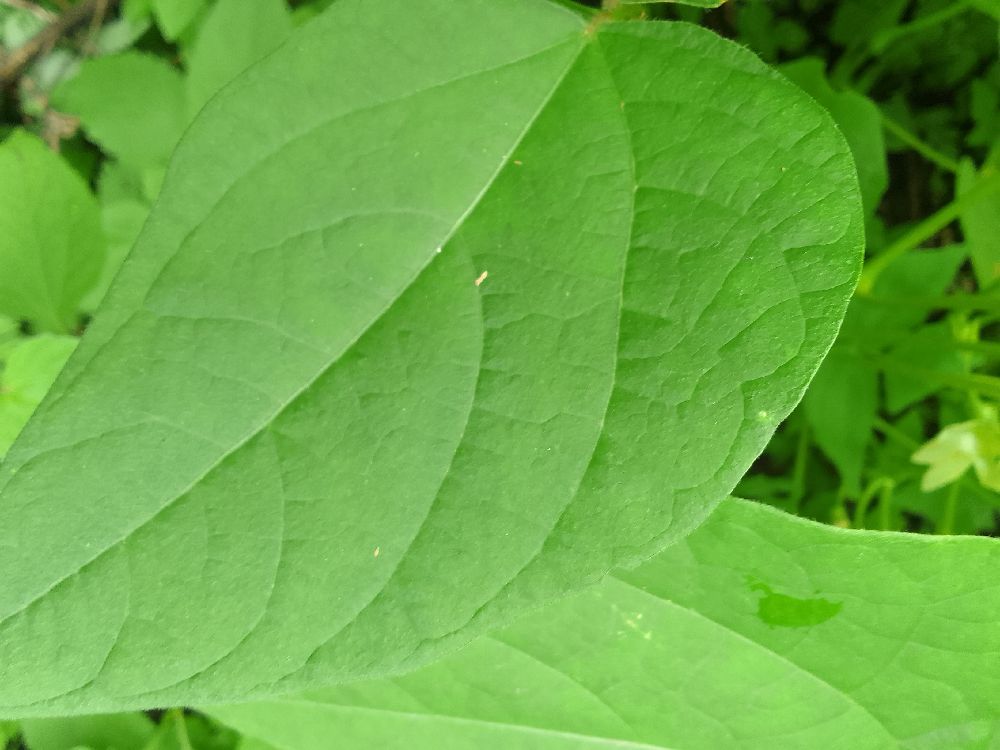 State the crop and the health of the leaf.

common bean, healthy
